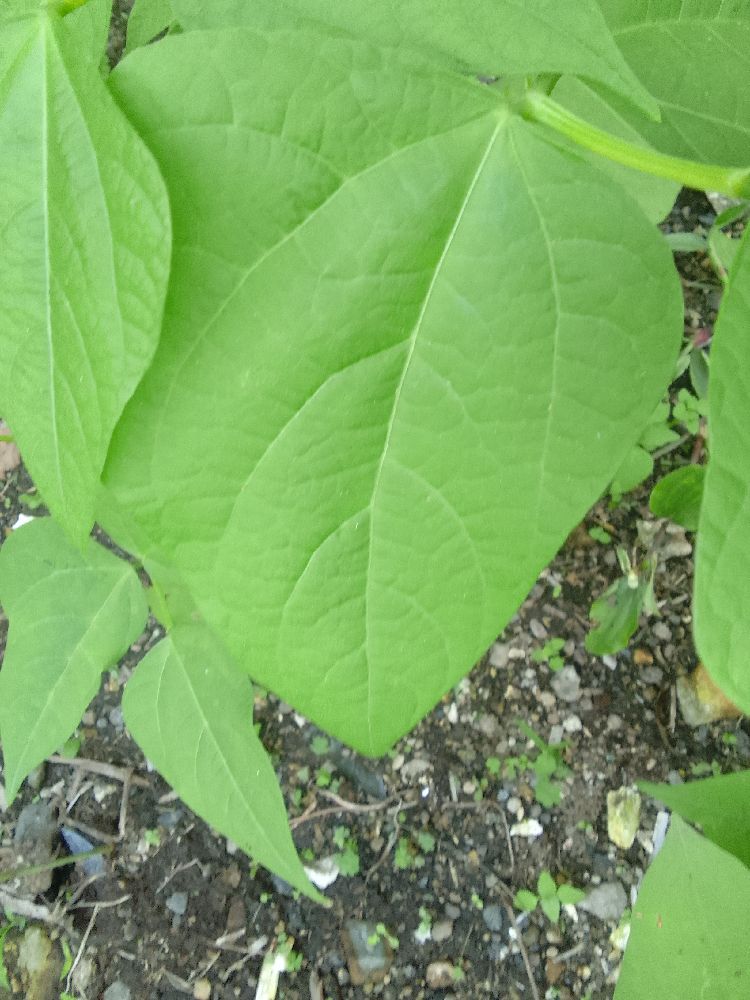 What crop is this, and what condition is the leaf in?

common bean, healthy
